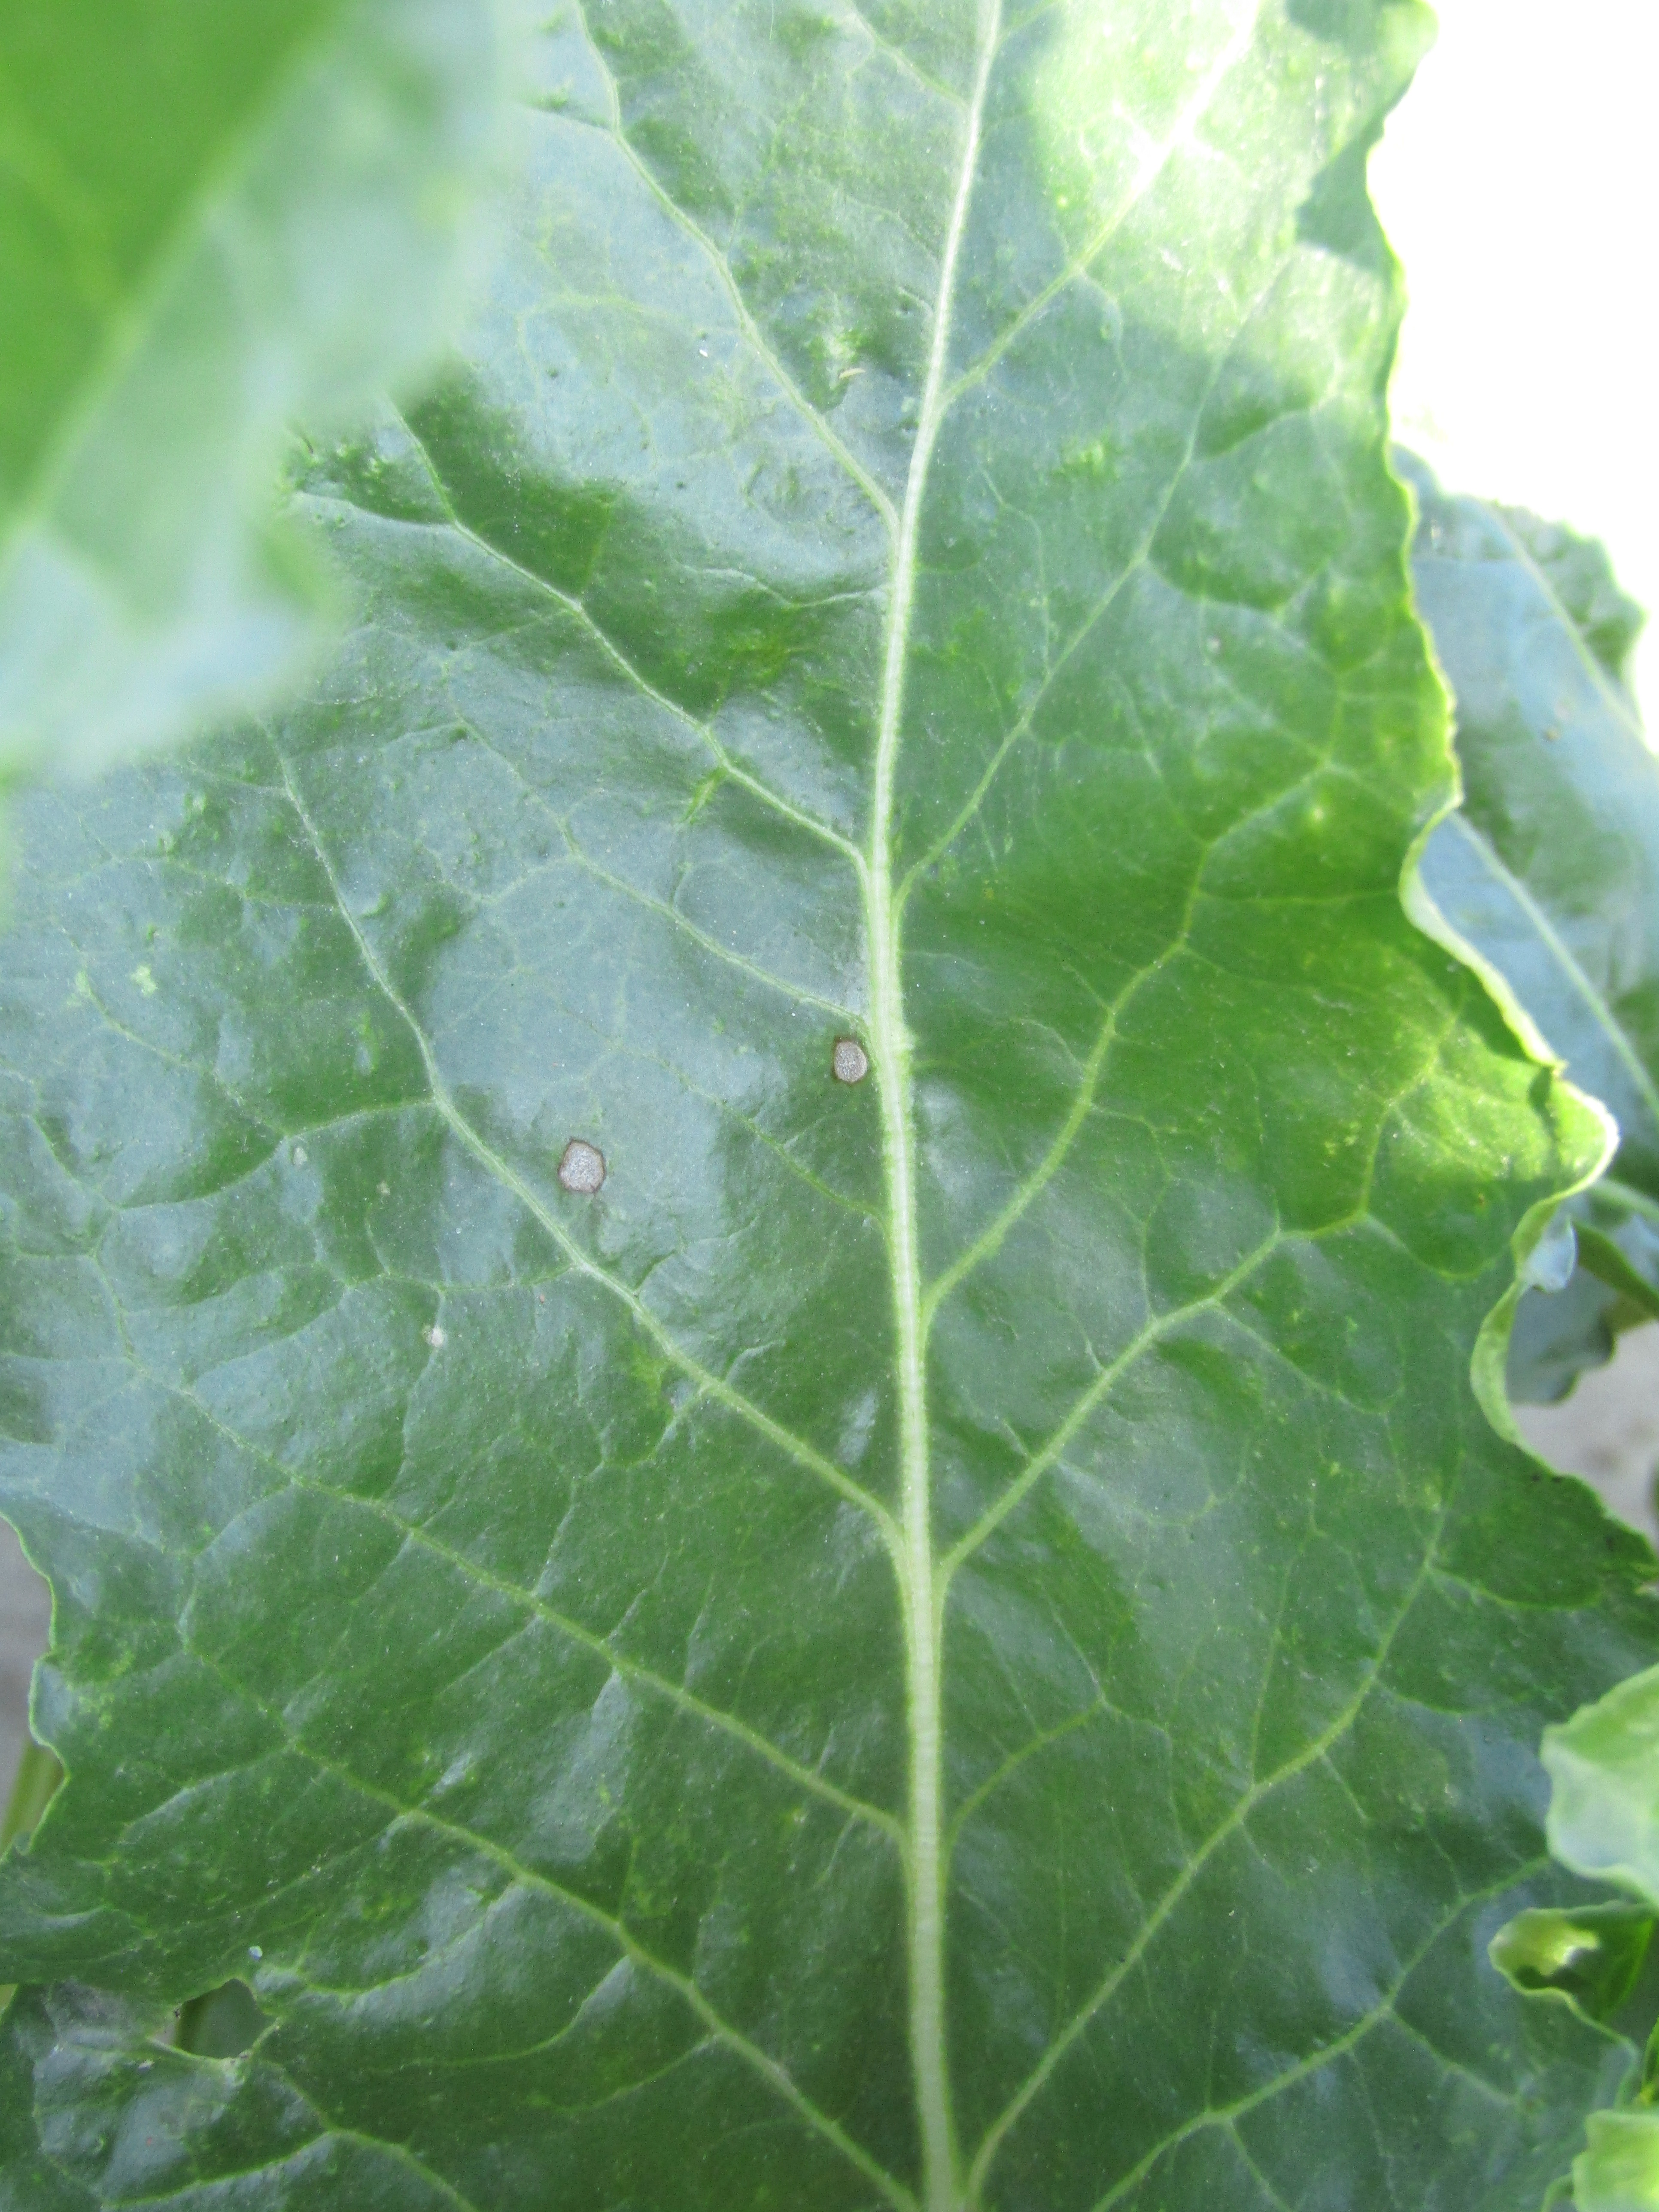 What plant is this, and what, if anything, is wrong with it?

beet, cercospora
